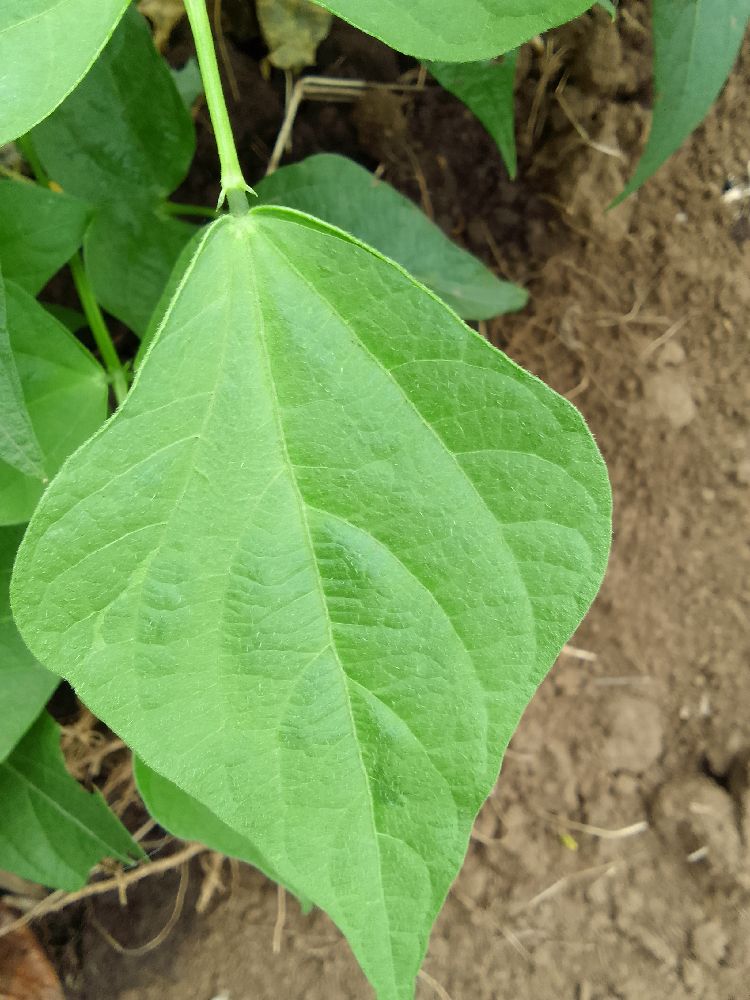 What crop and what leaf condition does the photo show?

common bean, healthy
